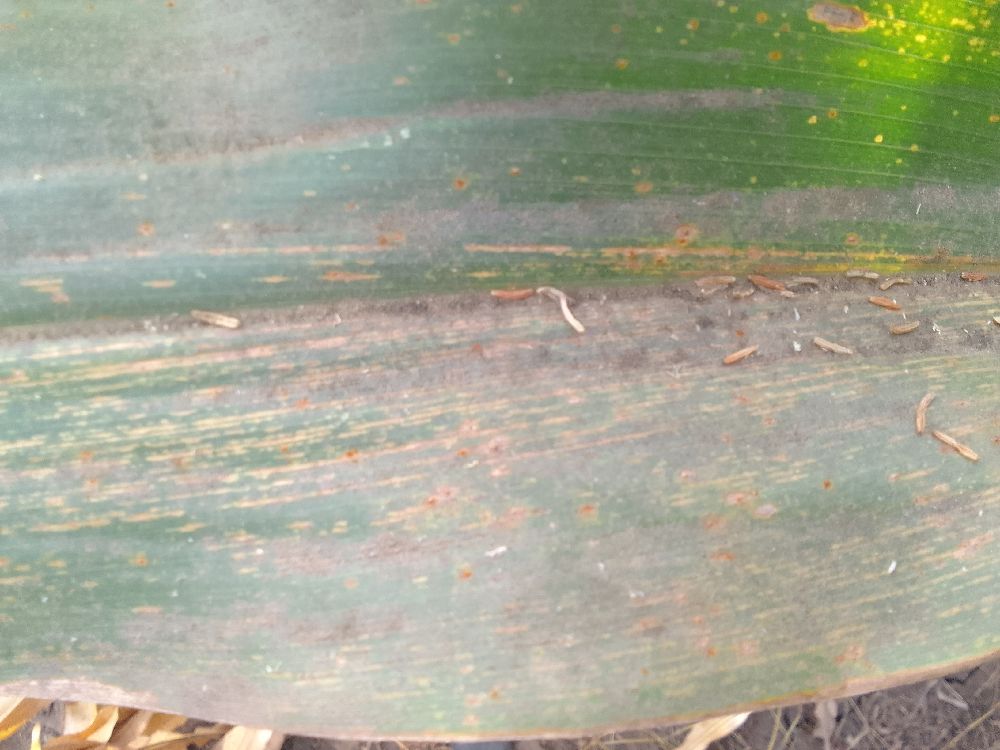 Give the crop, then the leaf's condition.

maize, maize streak virus
